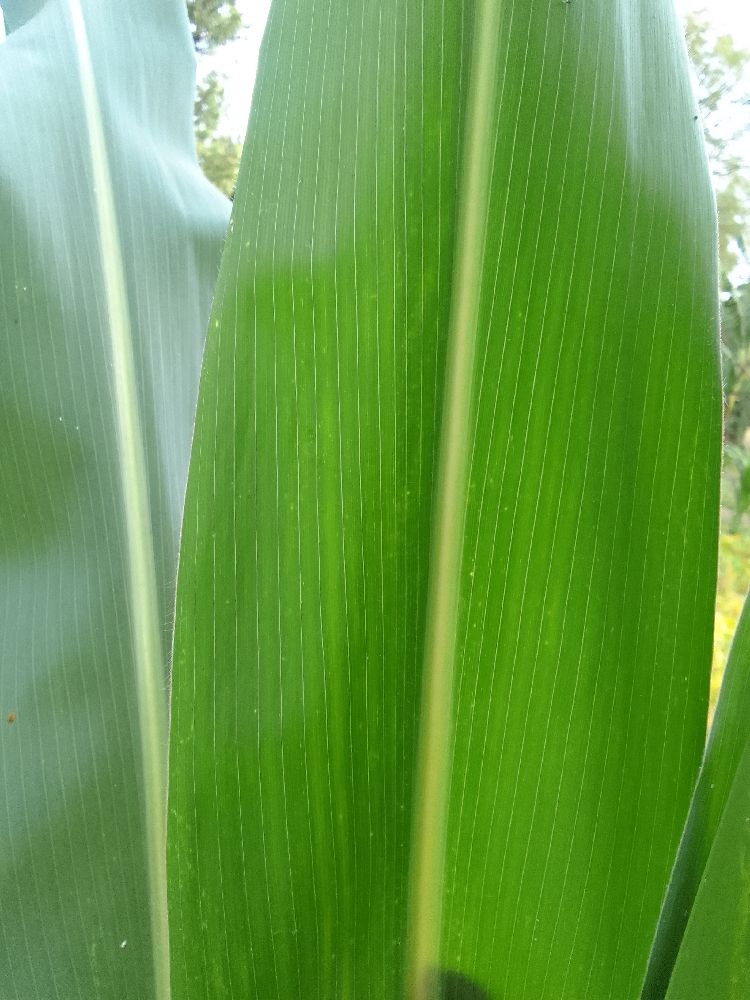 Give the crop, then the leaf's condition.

maize, healthy
